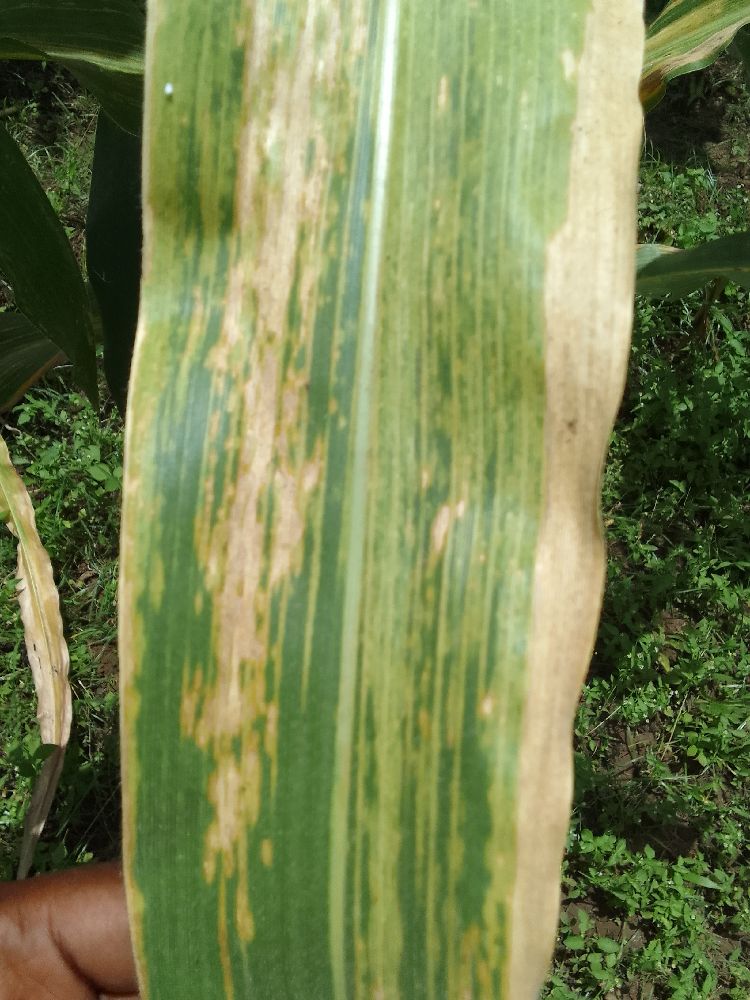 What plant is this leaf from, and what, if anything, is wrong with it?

maize, maize lethal necrosis
